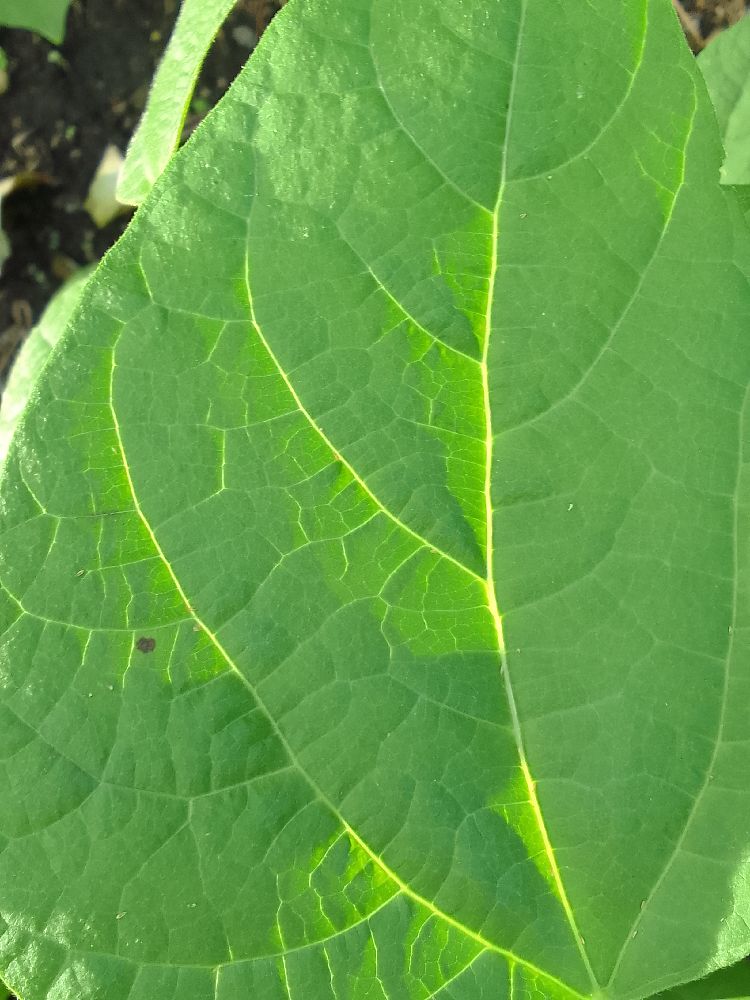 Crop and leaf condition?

common bean, healthy
